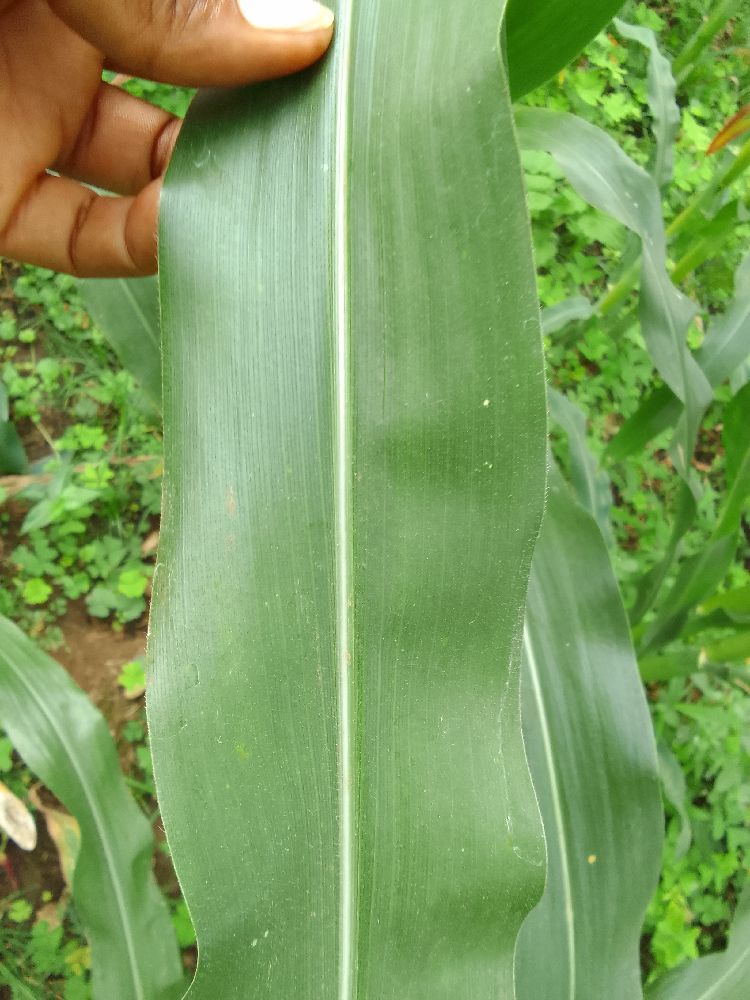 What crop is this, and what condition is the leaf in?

maize, healthy
